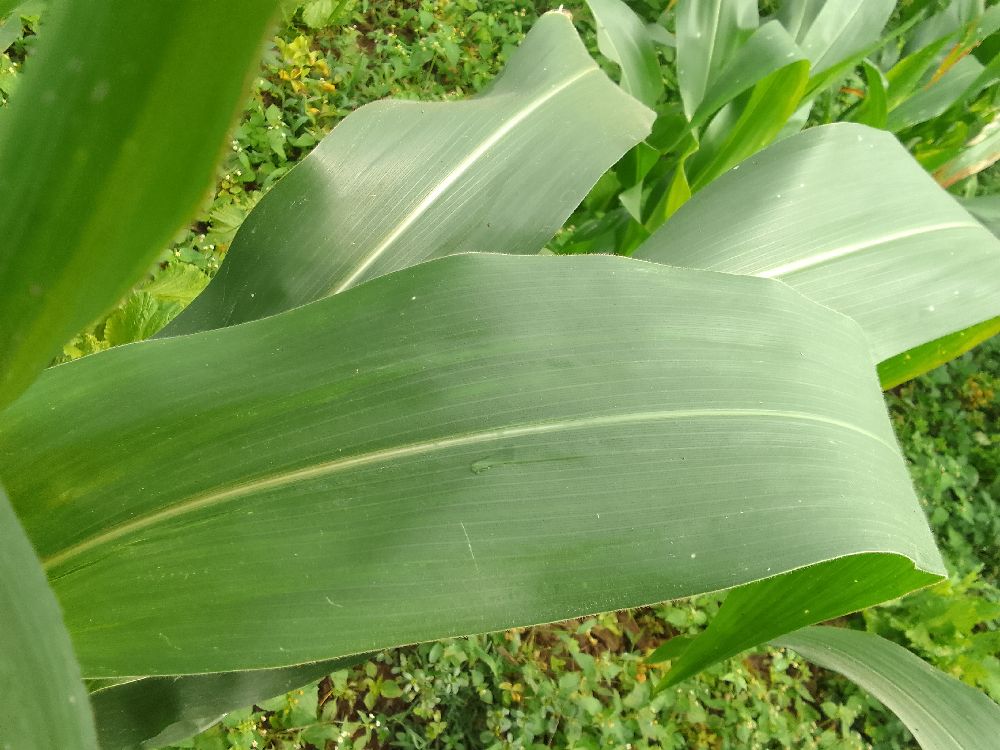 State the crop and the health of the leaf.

maize, healthy
